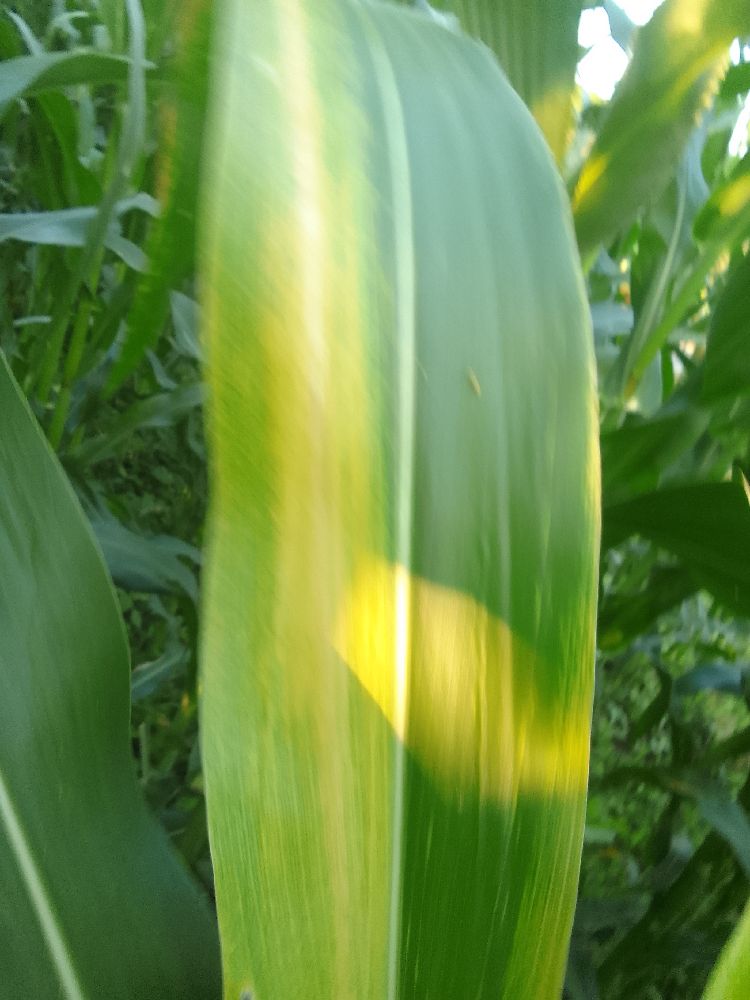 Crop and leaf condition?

maize, maize lethal necrosis
